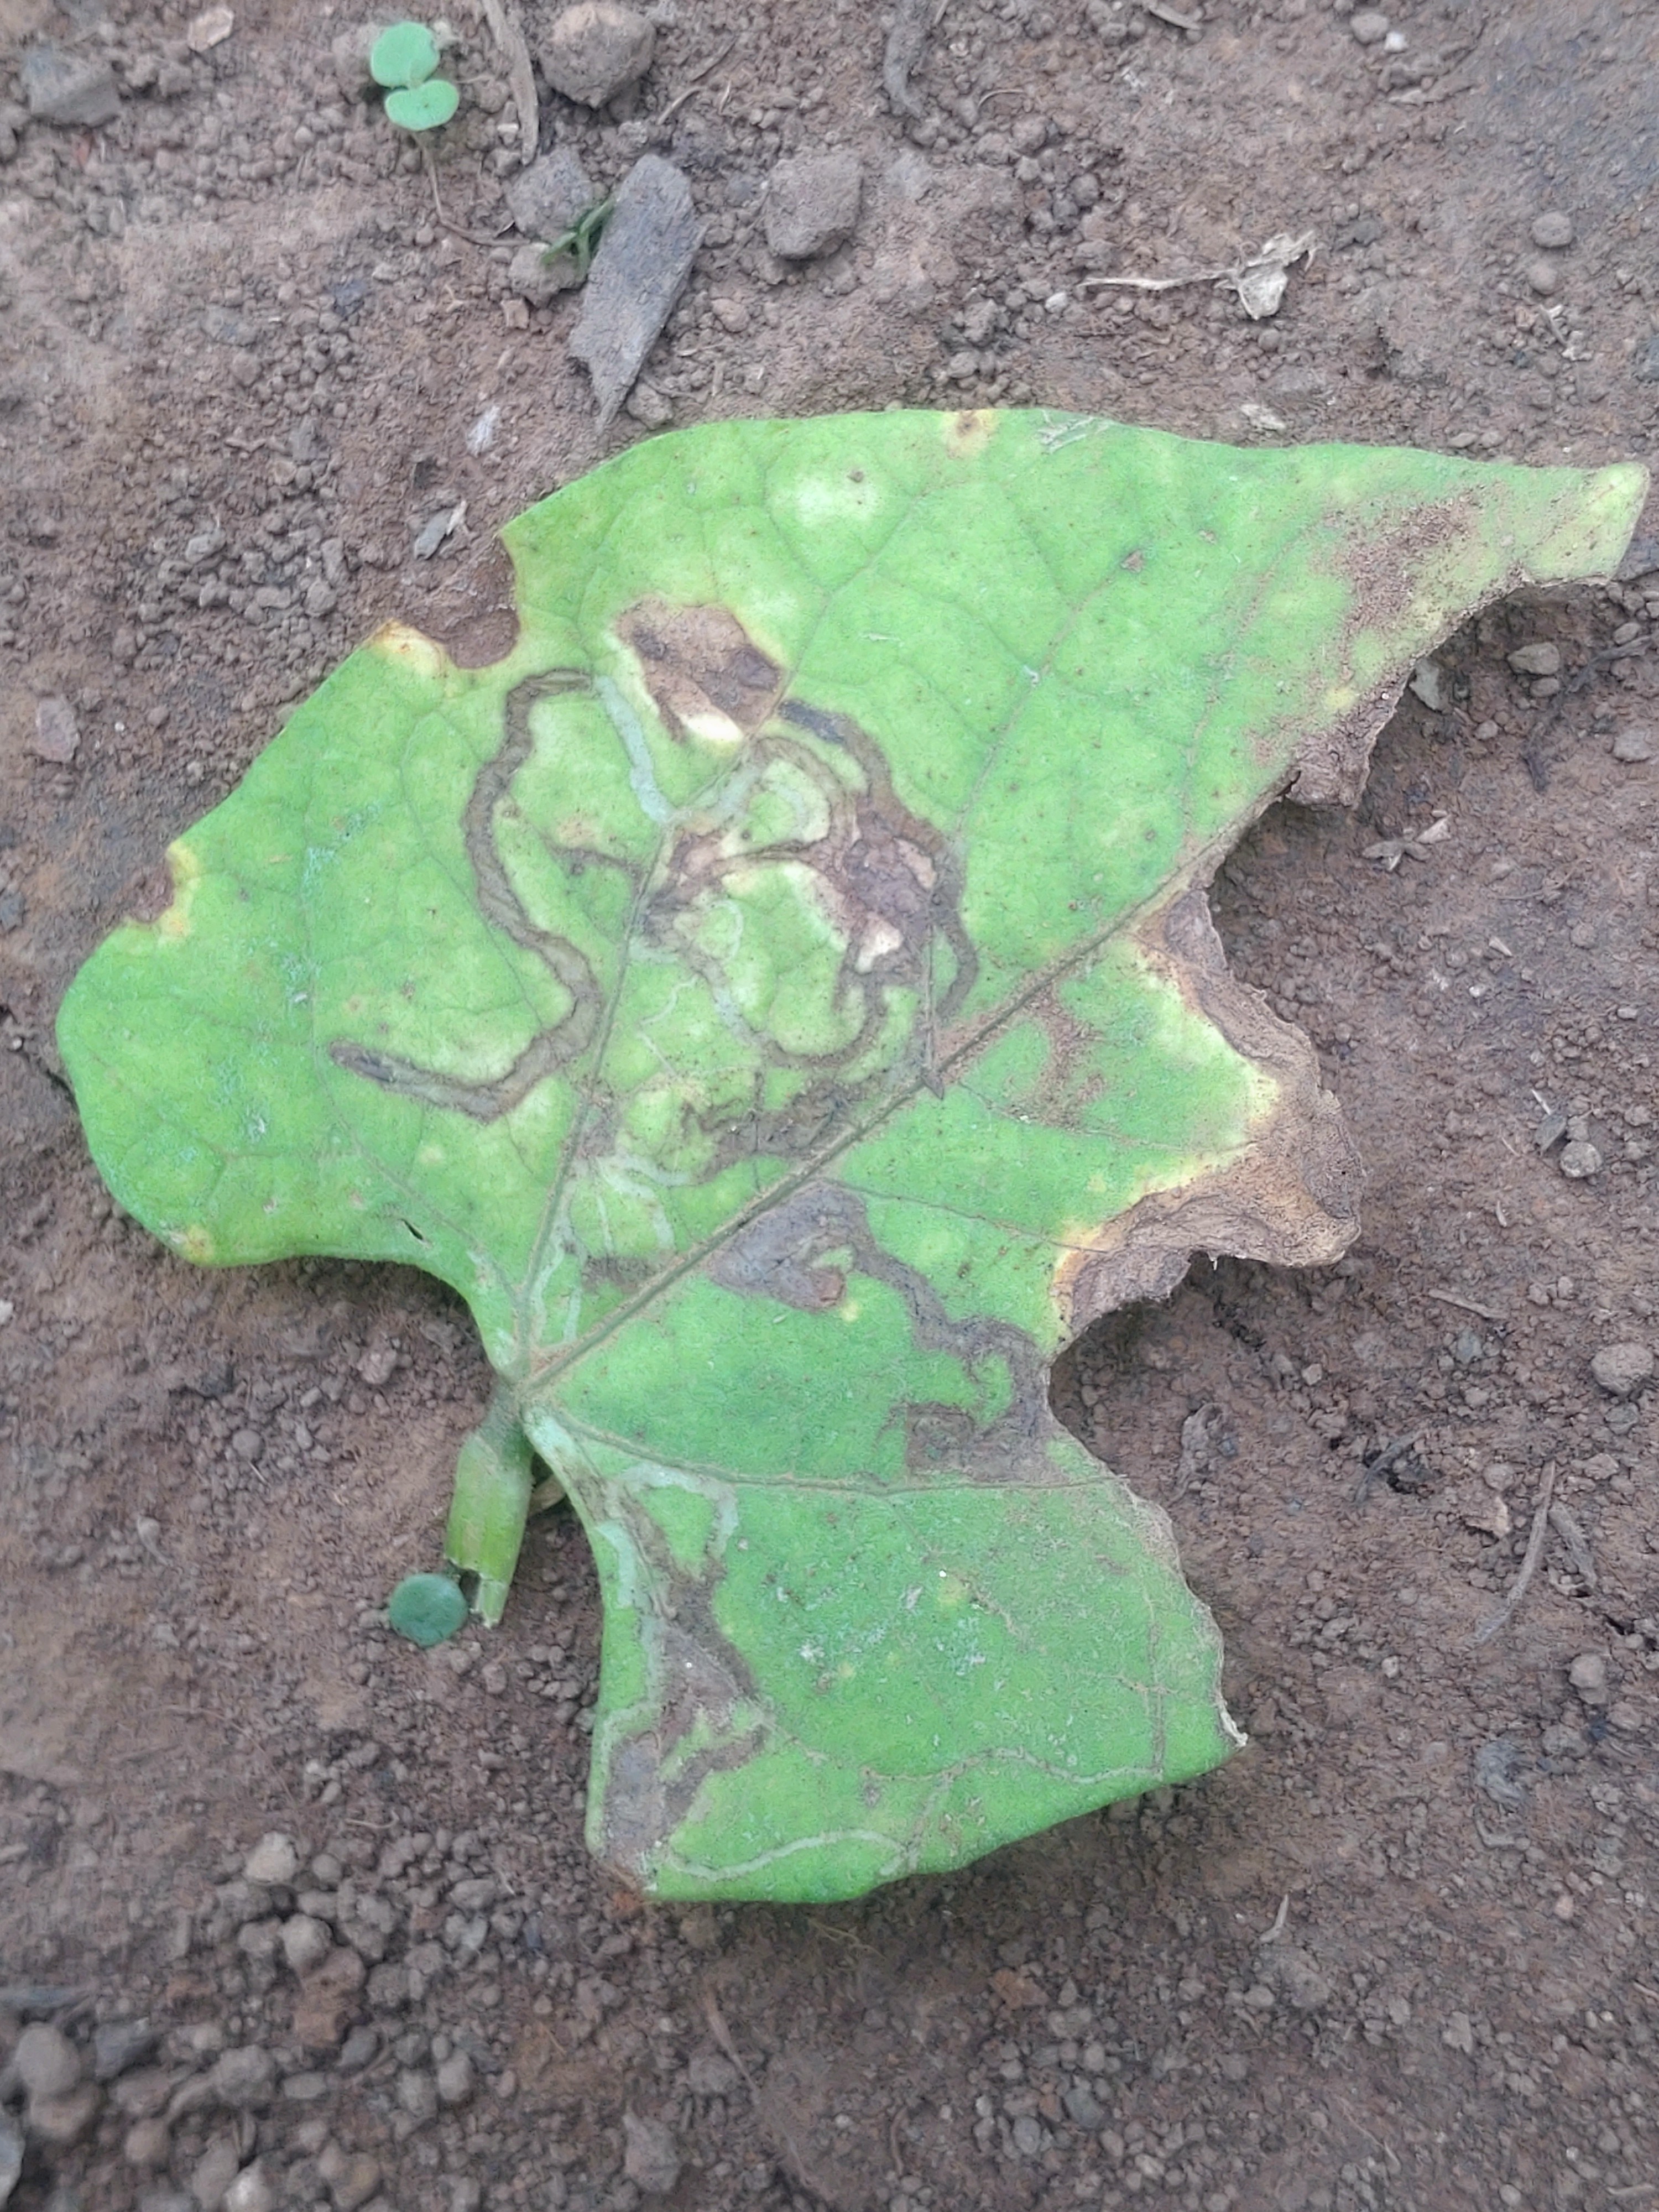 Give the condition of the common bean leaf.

anthracnose
